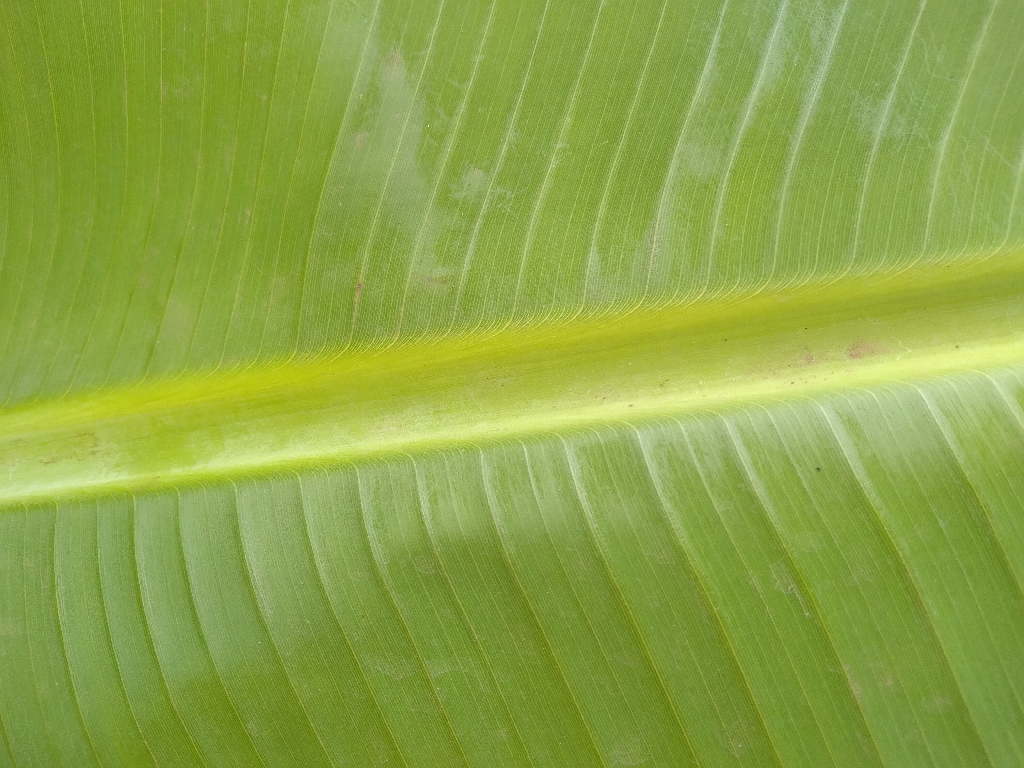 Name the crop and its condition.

banana, healthy
